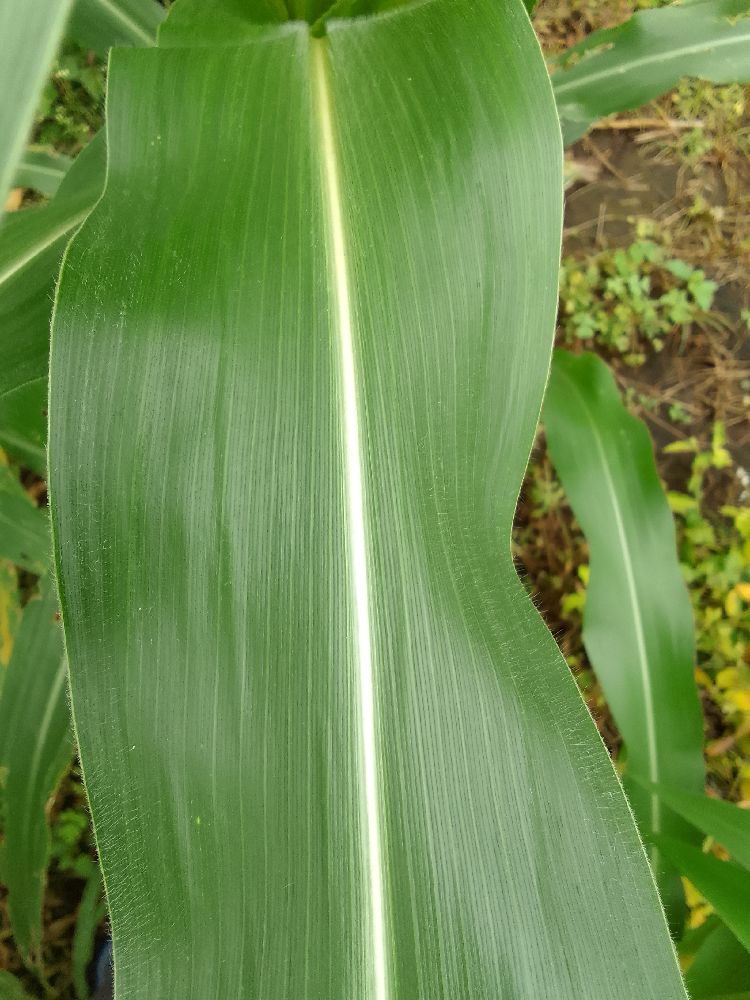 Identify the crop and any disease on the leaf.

maize, healthy
